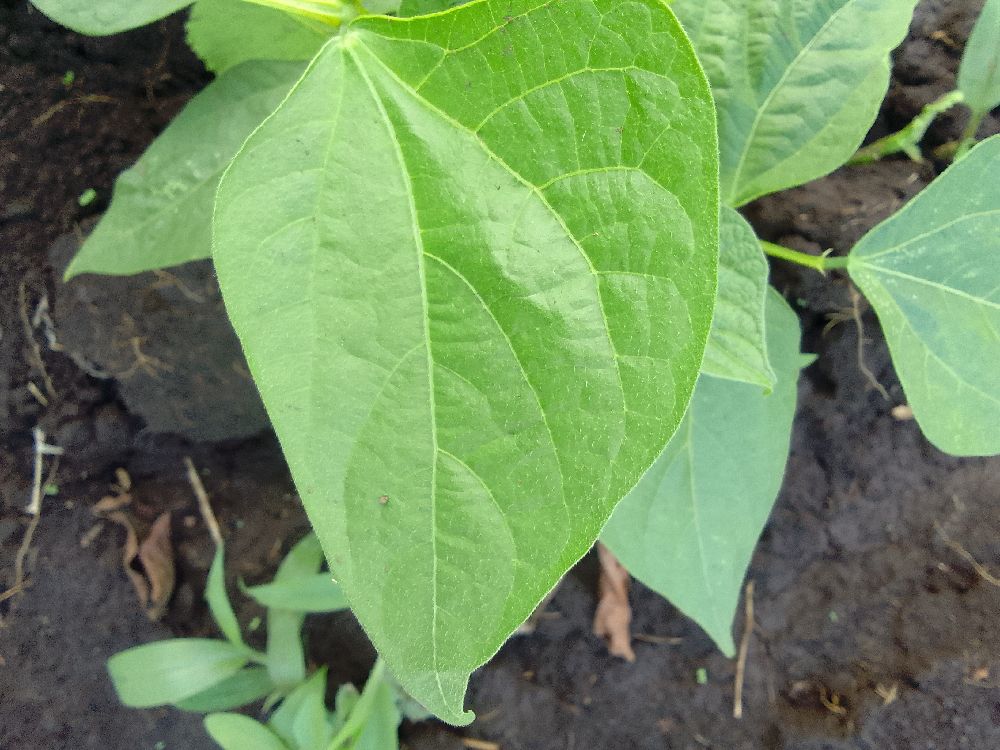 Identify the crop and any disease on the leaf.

common bean, healthy
